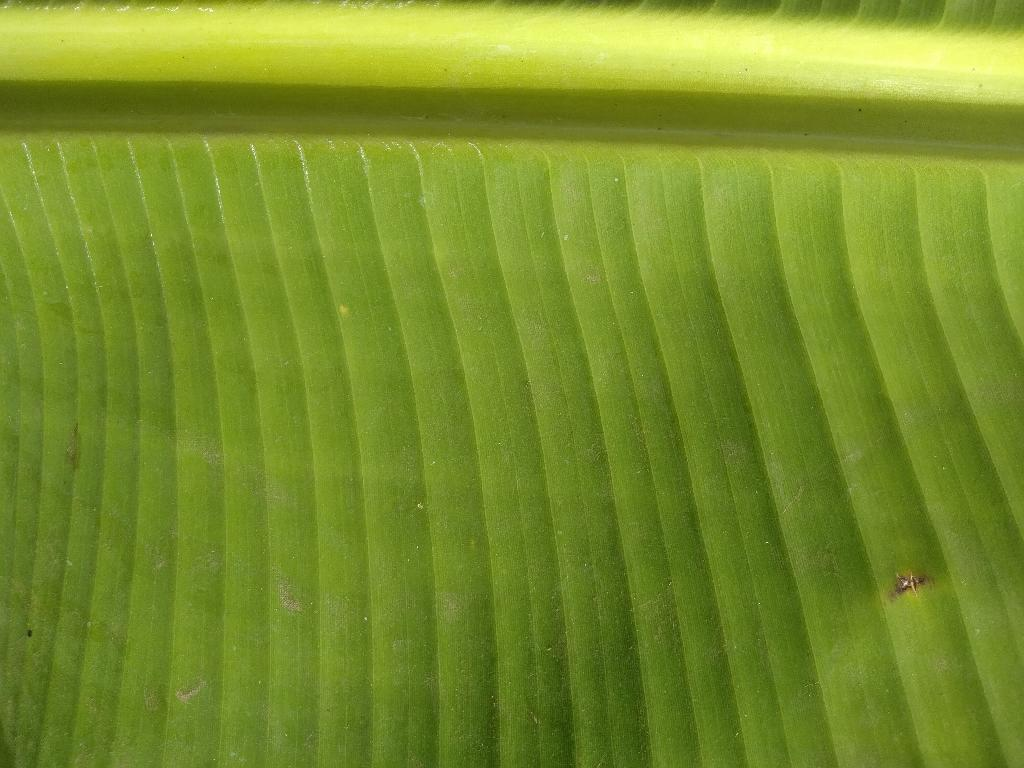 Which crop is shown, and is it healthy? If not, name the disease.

banana, healthy
